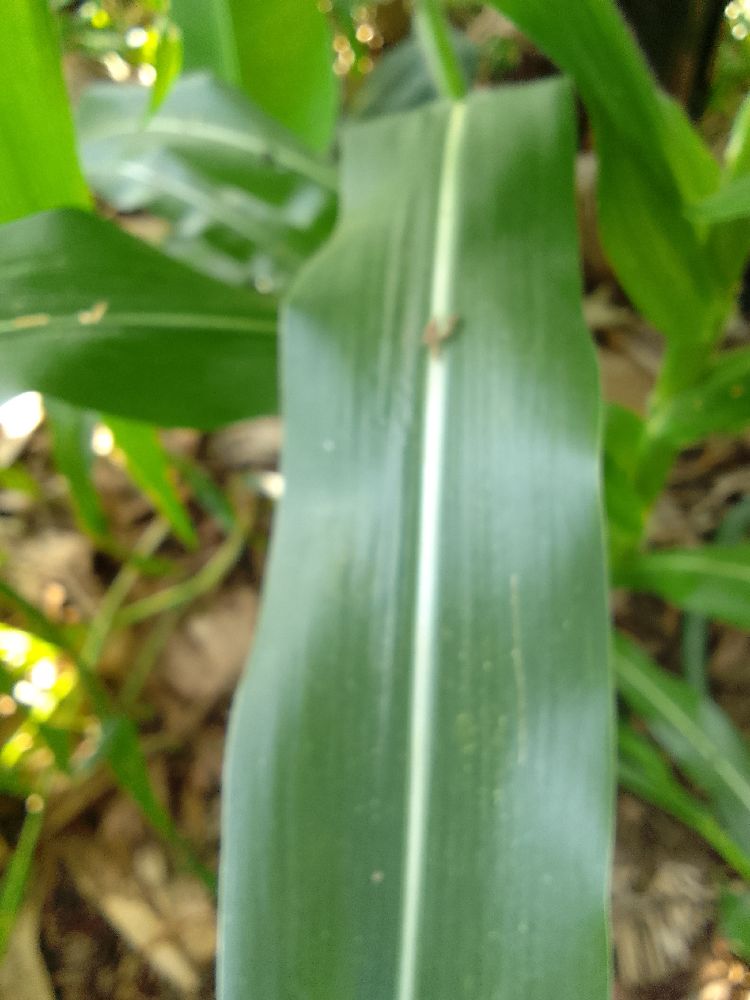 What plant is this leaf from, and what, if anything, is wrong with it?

maize, healthy
